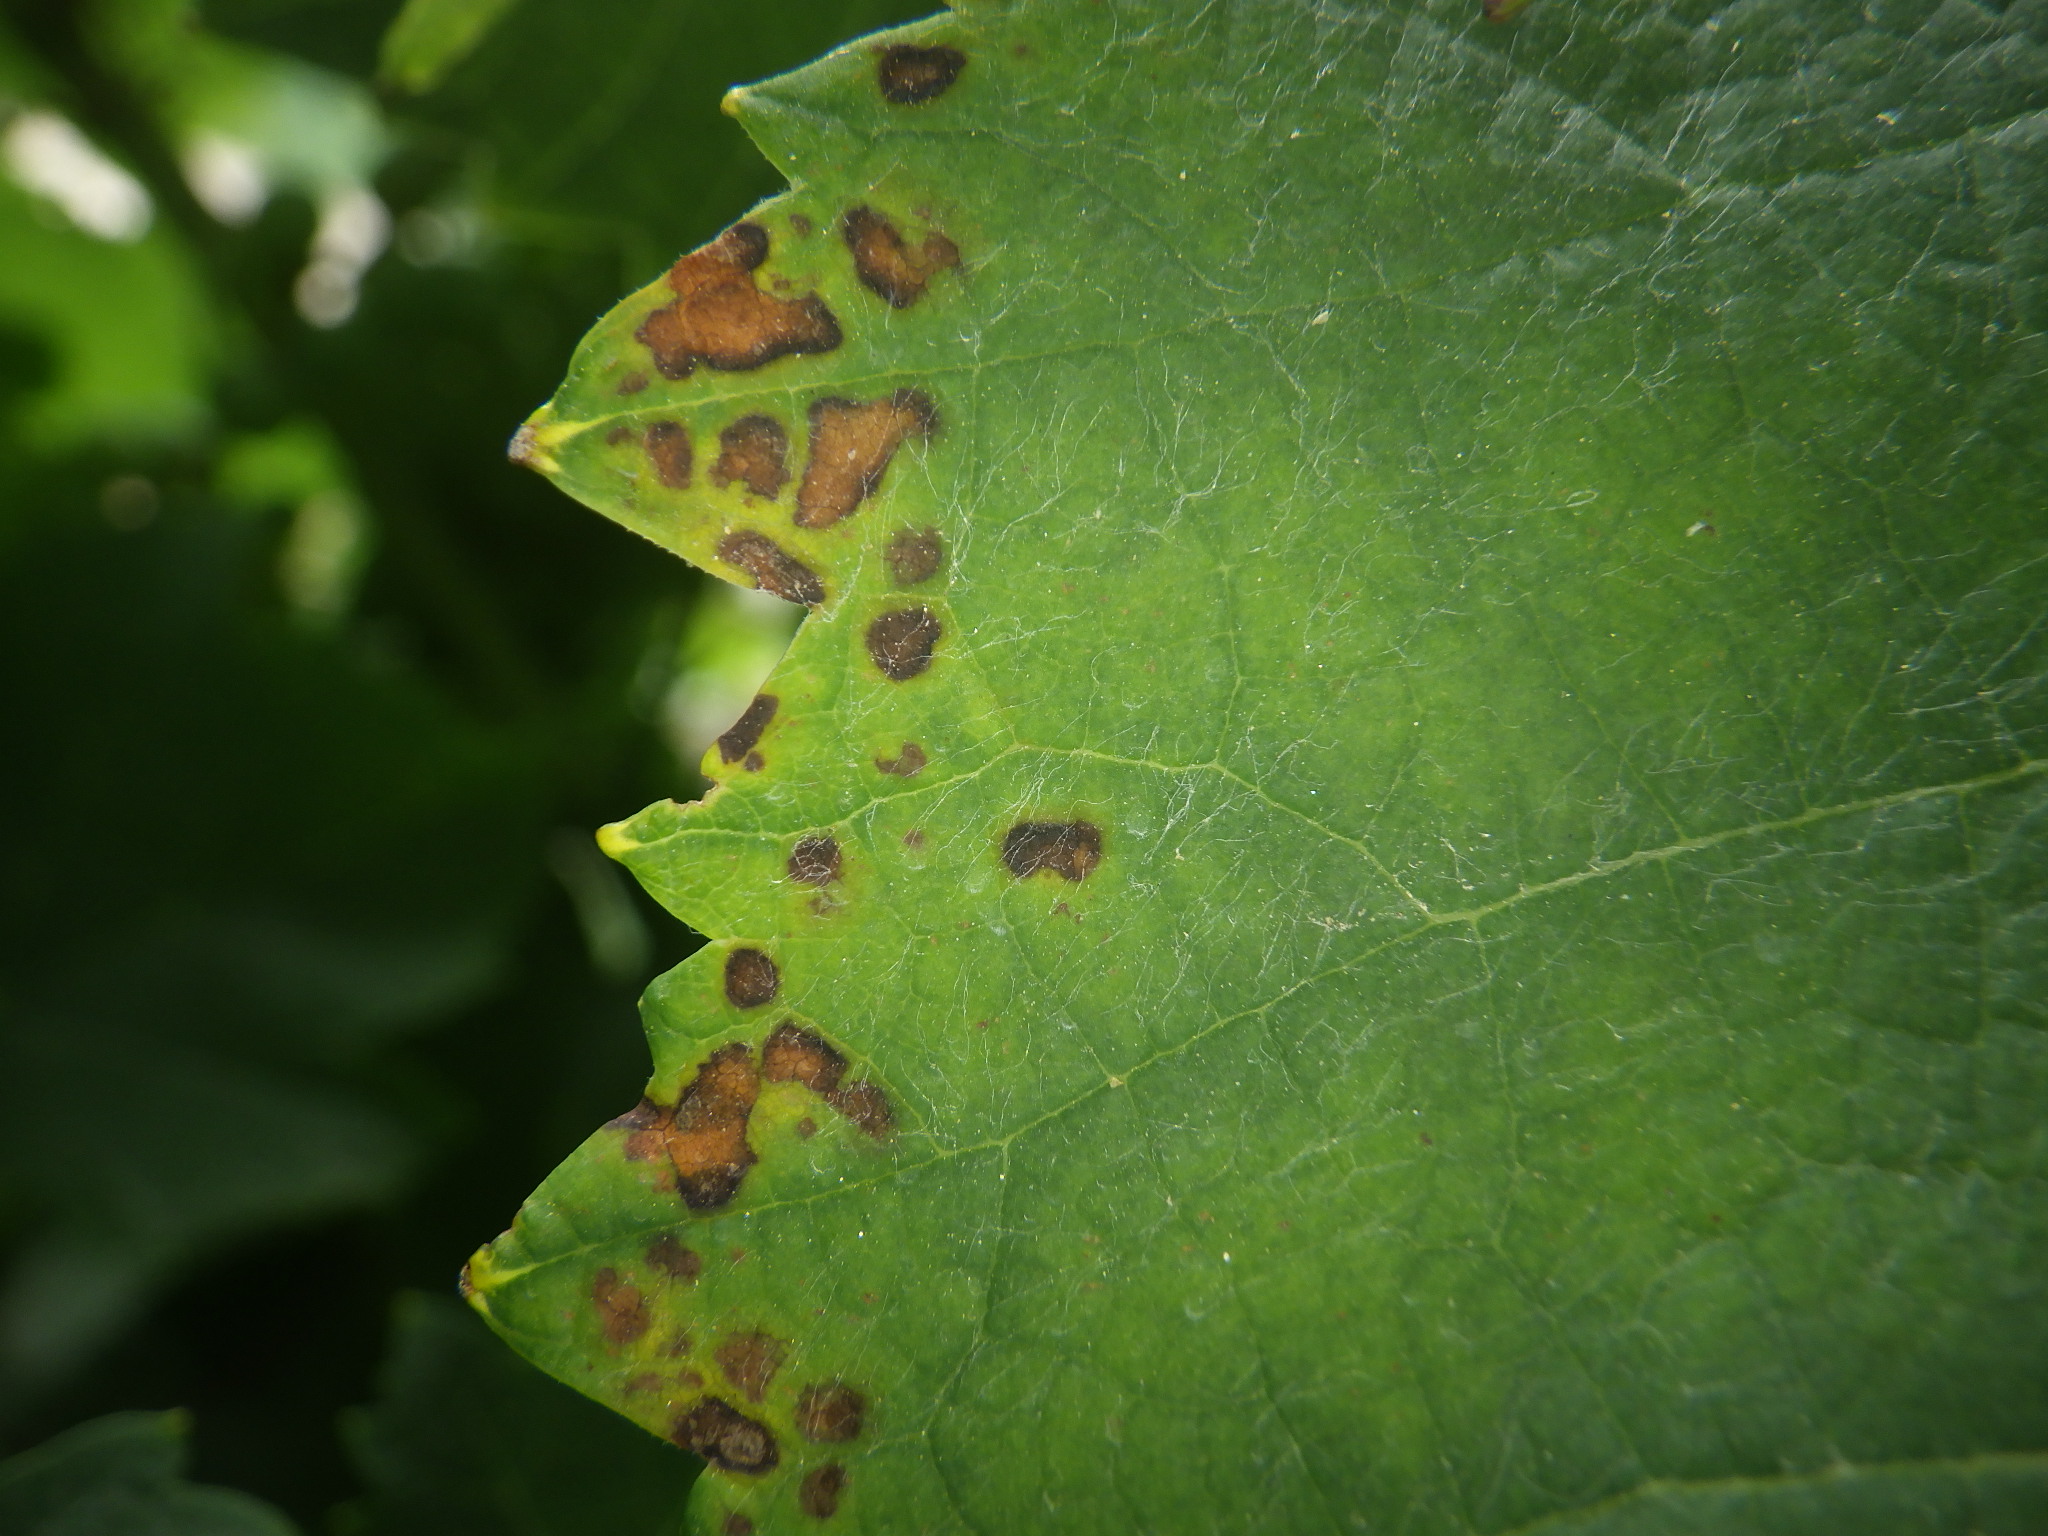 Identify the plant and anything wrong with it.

grapevine, black rot
